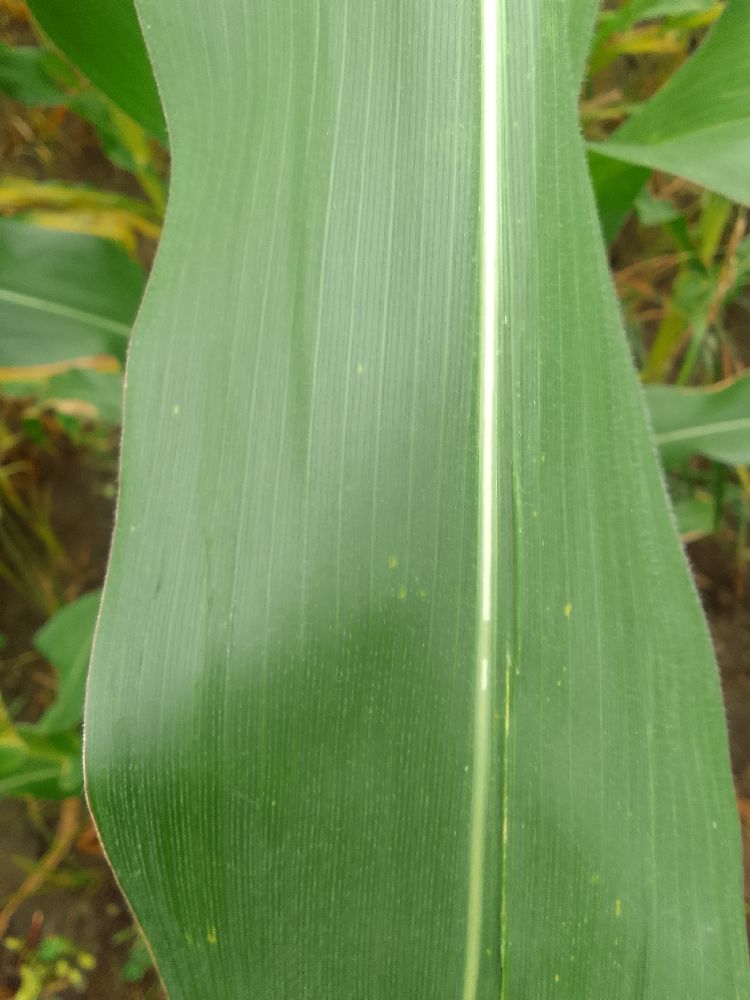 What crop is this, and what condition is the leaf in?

maize, healthy
